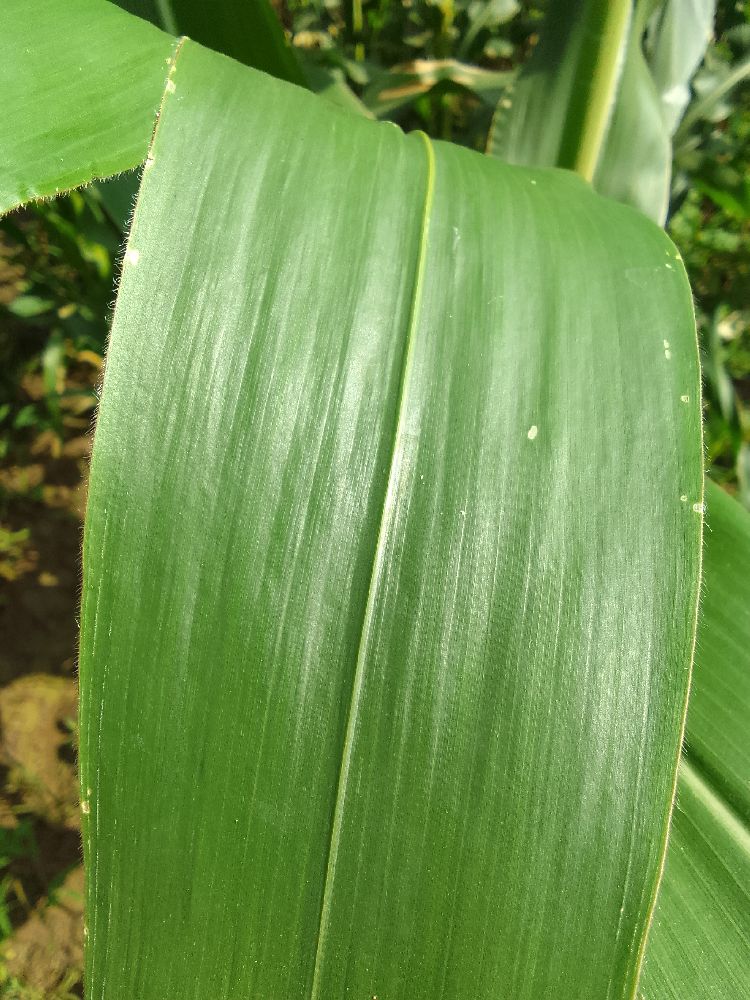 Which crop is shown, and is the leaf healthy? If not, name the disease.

maize, healthy
